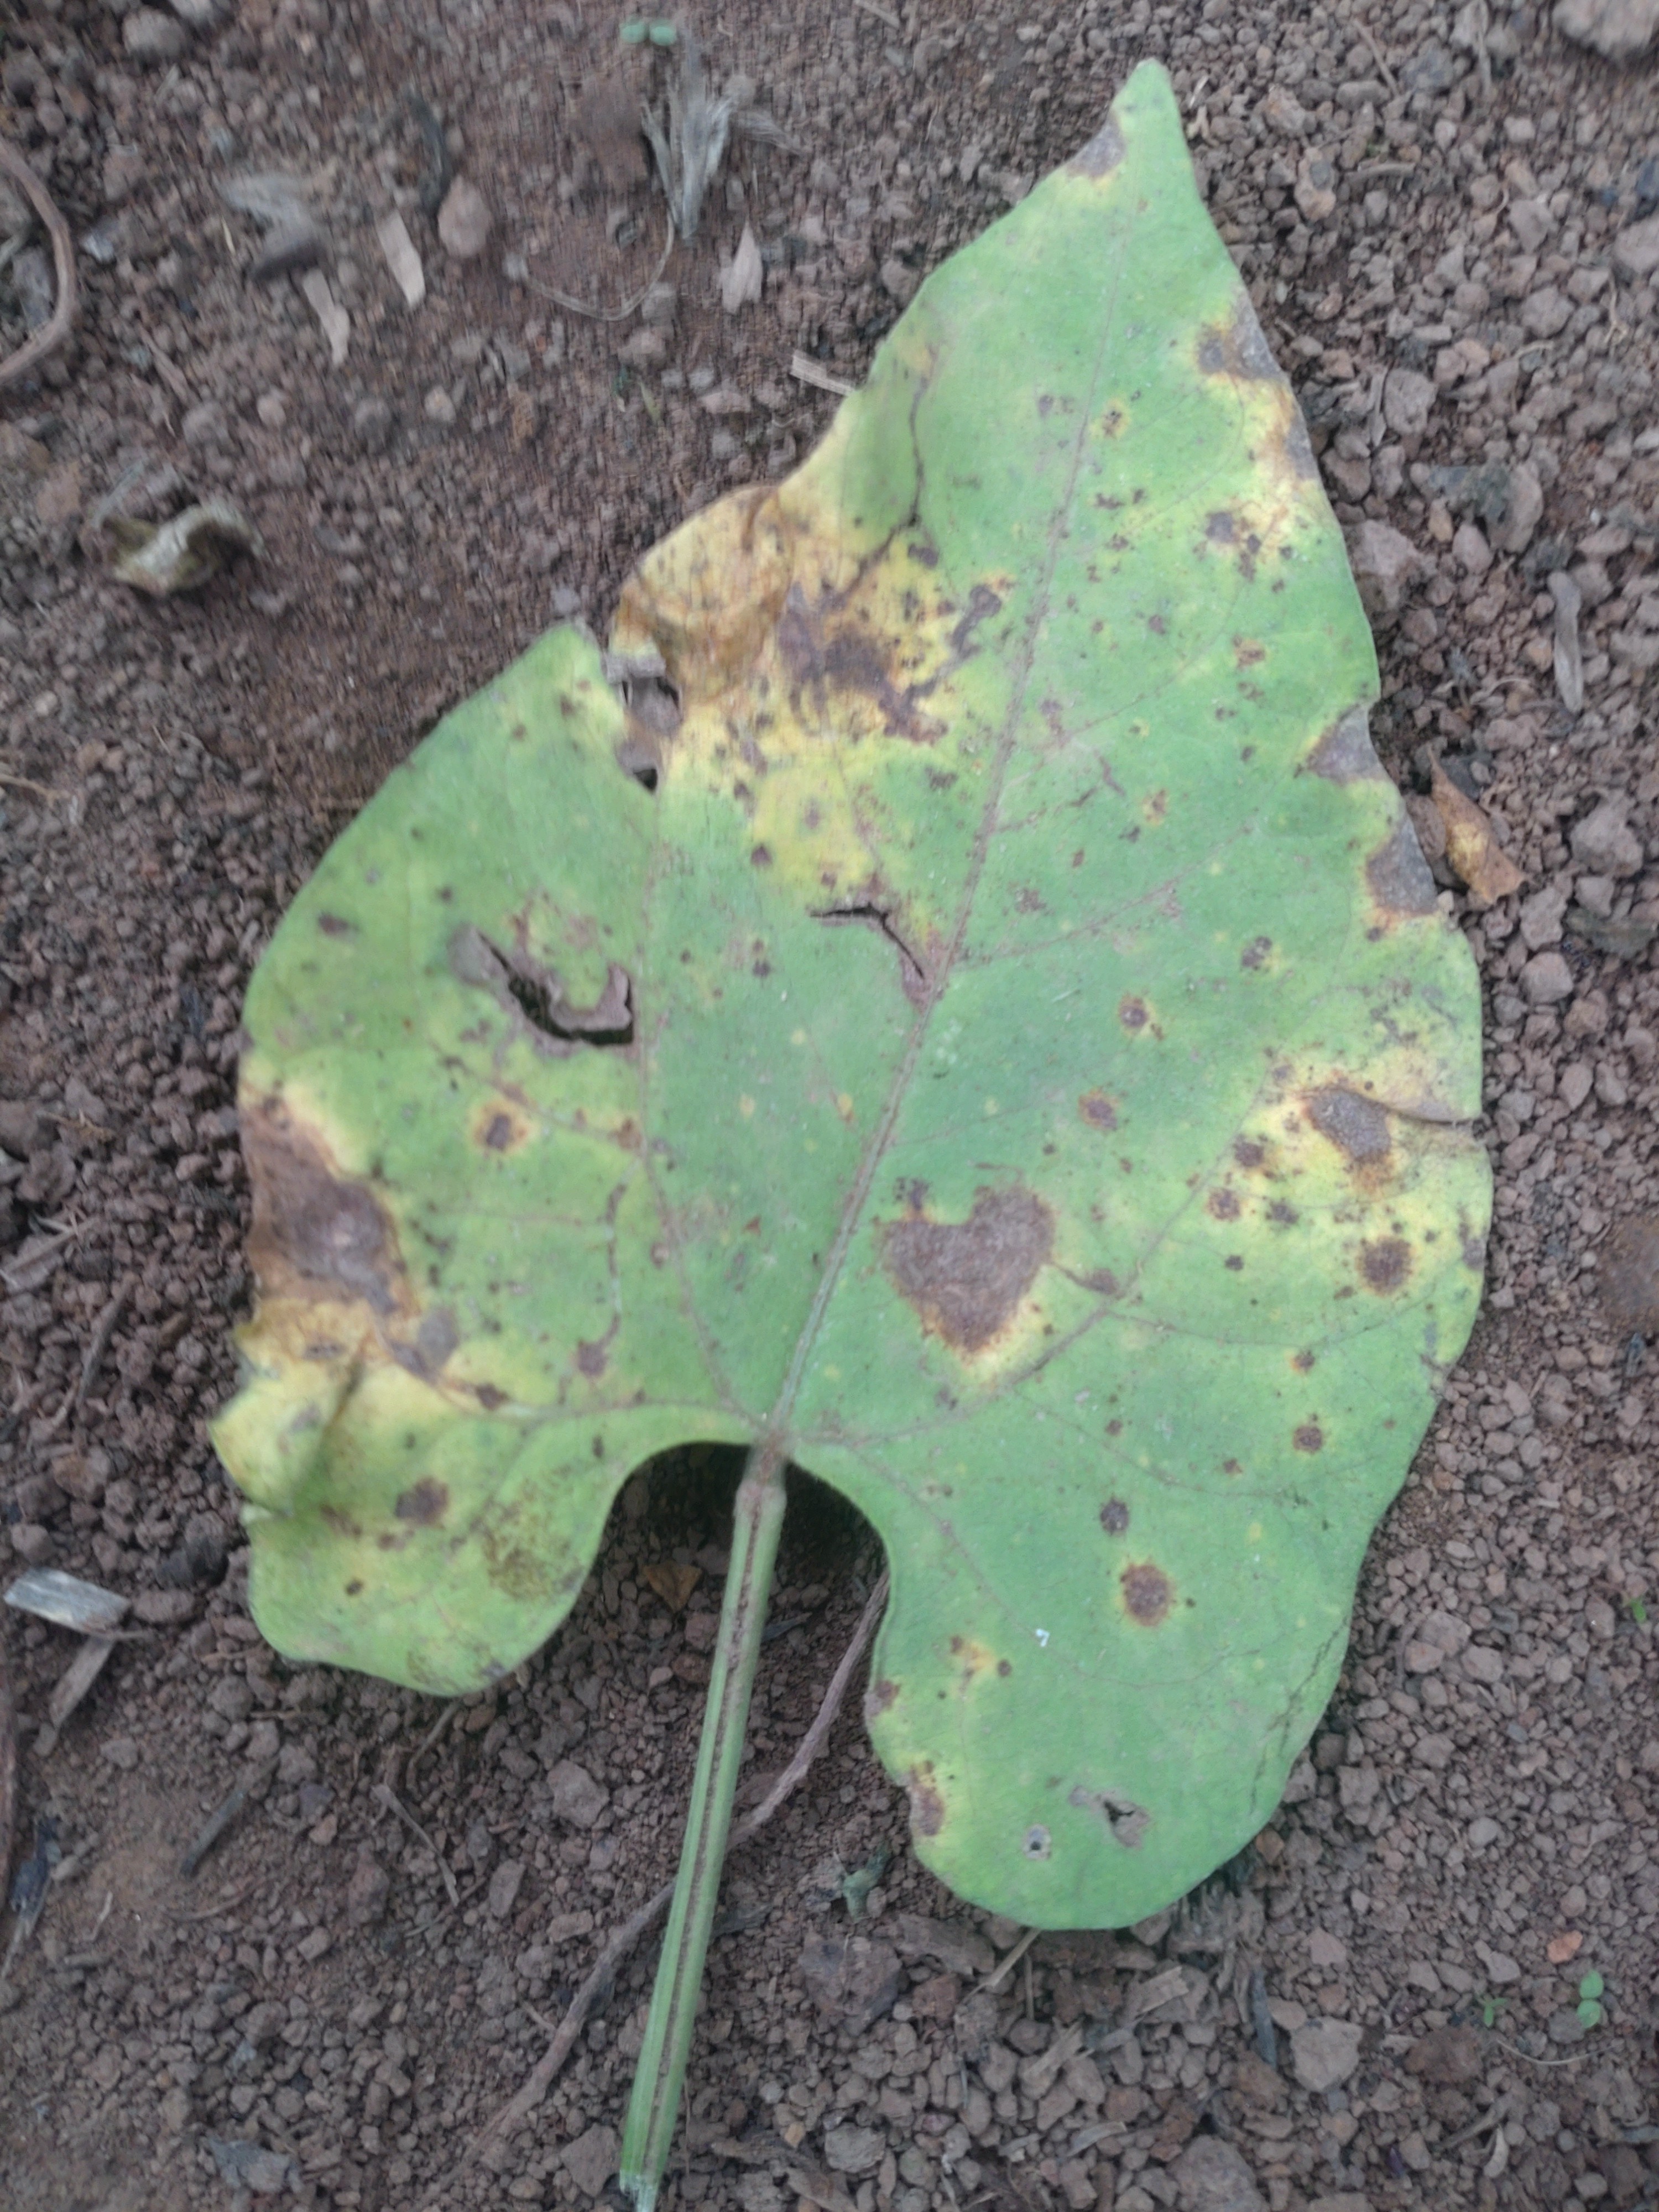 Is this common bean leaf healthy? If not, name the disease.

rust
